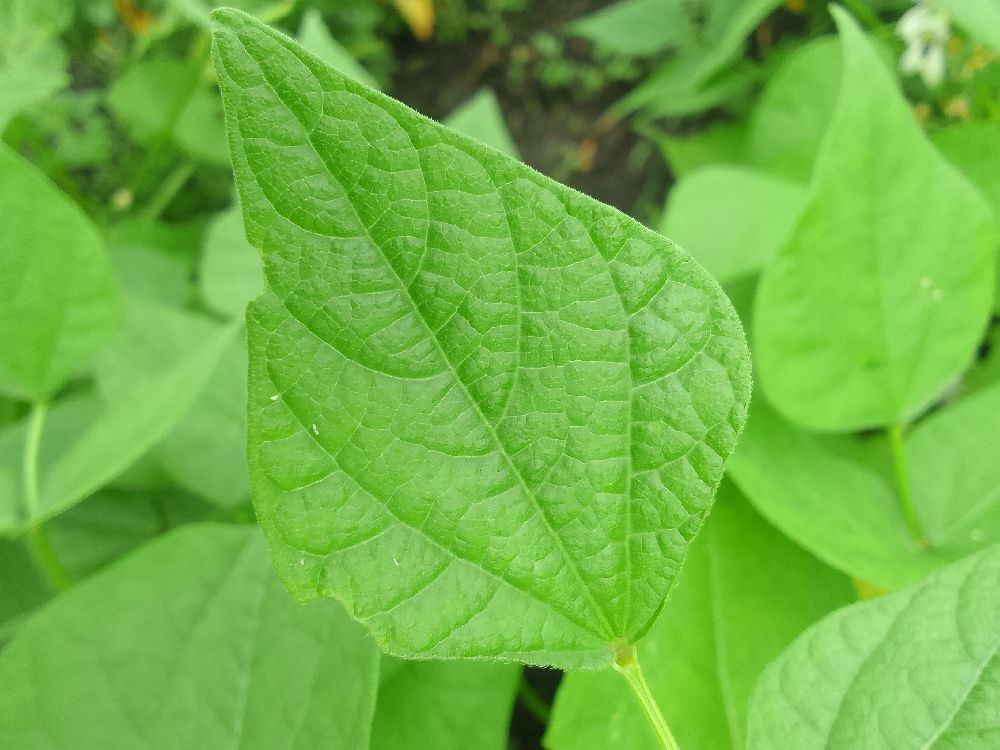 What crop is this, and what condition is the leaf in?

common bean, healthy
